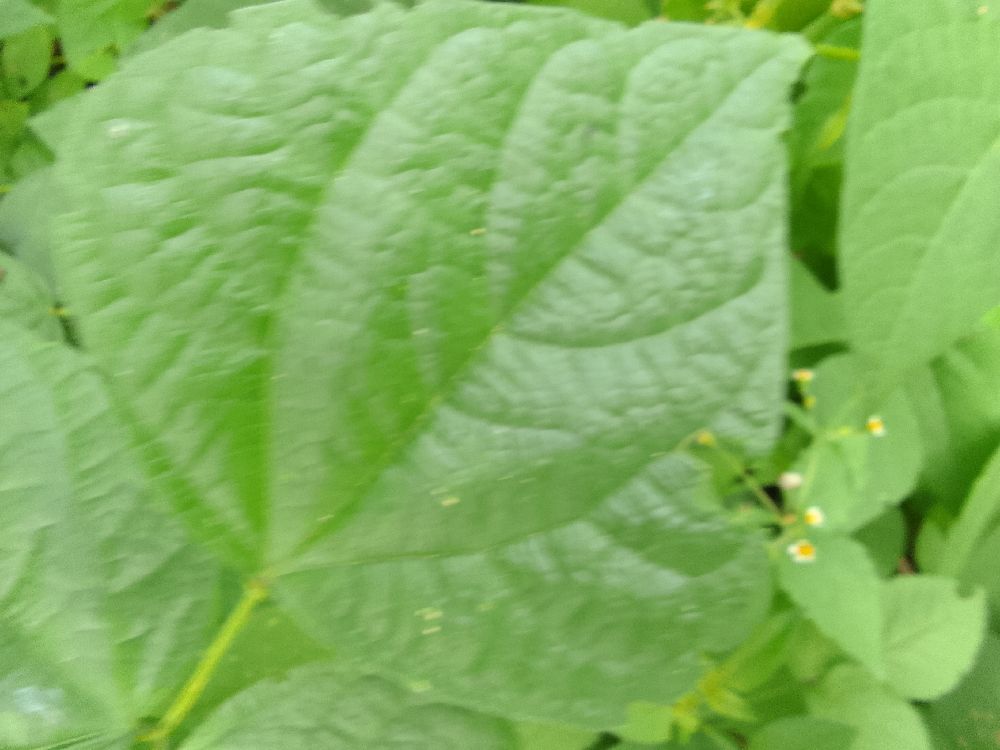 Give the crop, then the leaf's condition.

common bean, healthy
